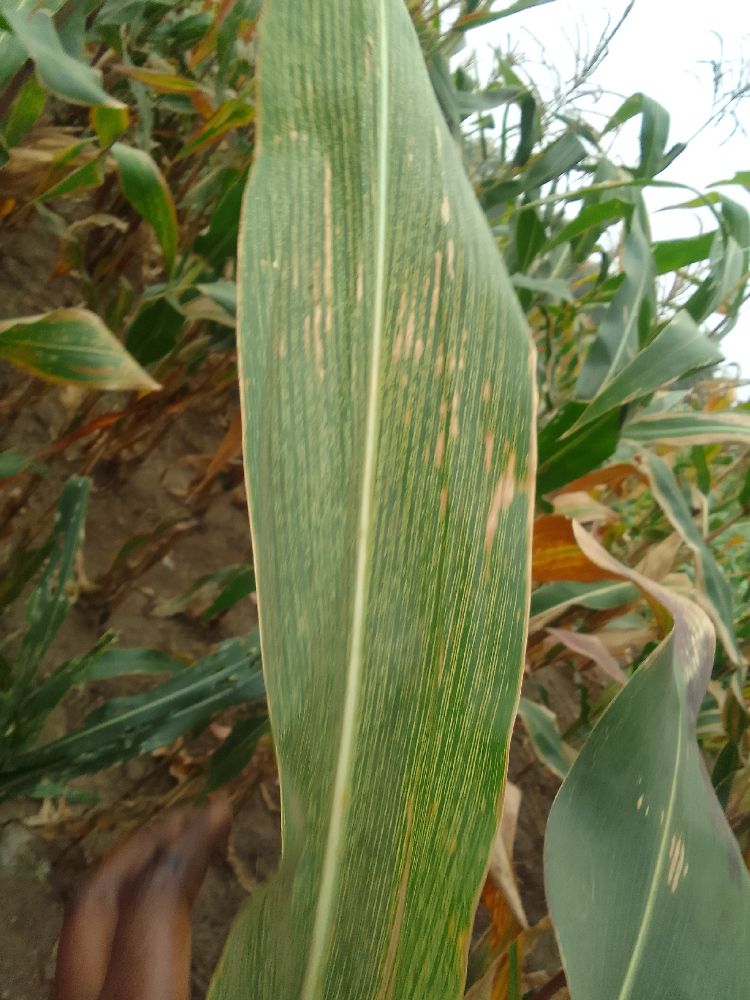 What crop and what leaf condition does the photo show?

maize, maize streak virus
